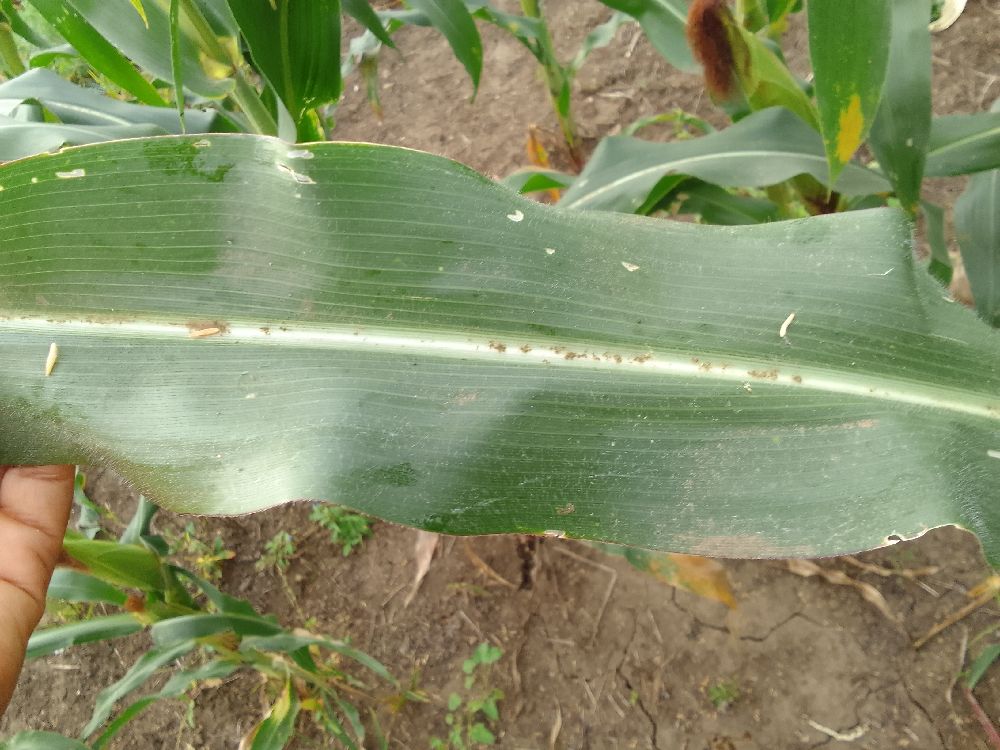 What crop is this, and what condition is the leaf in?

maize, healthy
